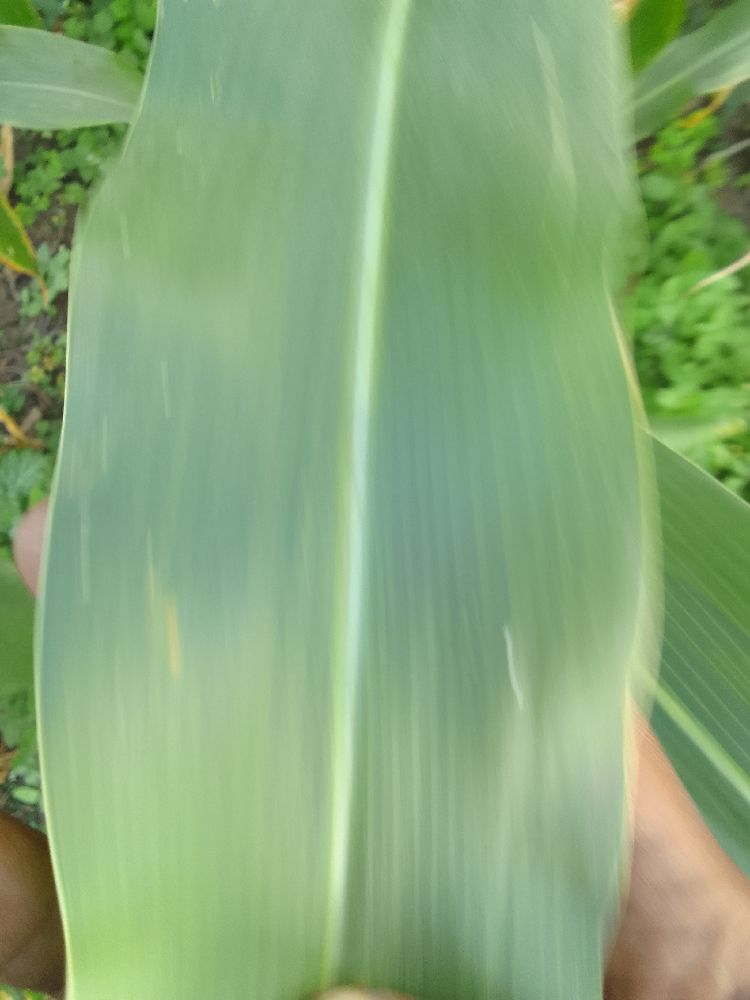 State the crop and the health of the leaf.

maize, healthy
